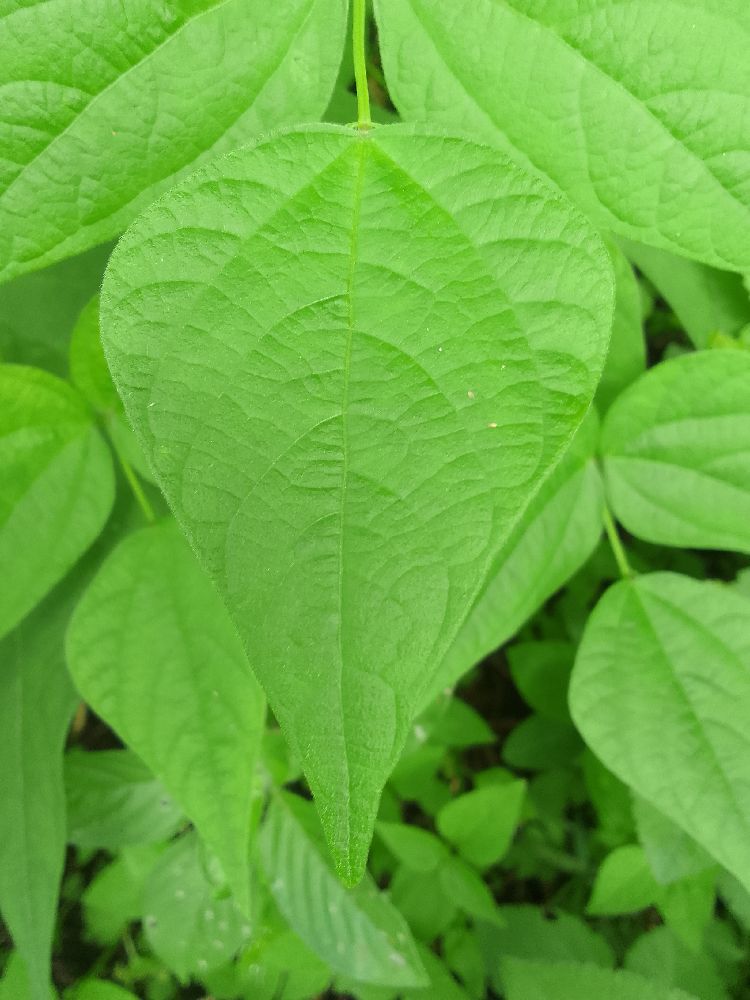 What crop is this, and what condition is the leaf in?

common bean, healthy
